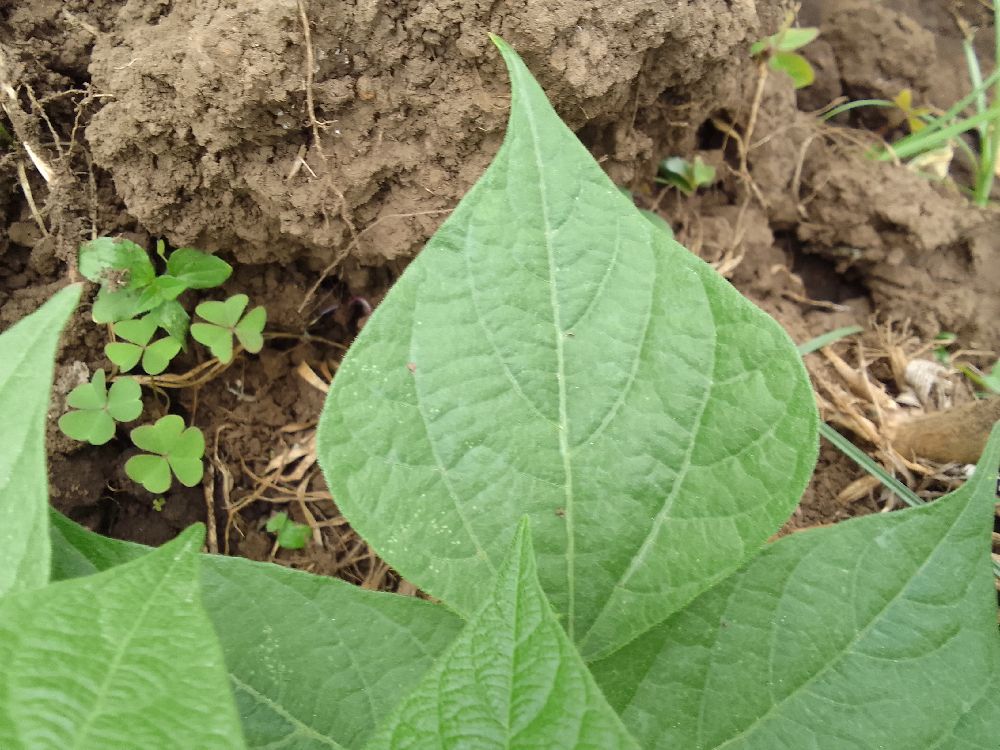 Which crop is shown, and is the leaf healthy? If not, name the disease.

common bean, healthy
